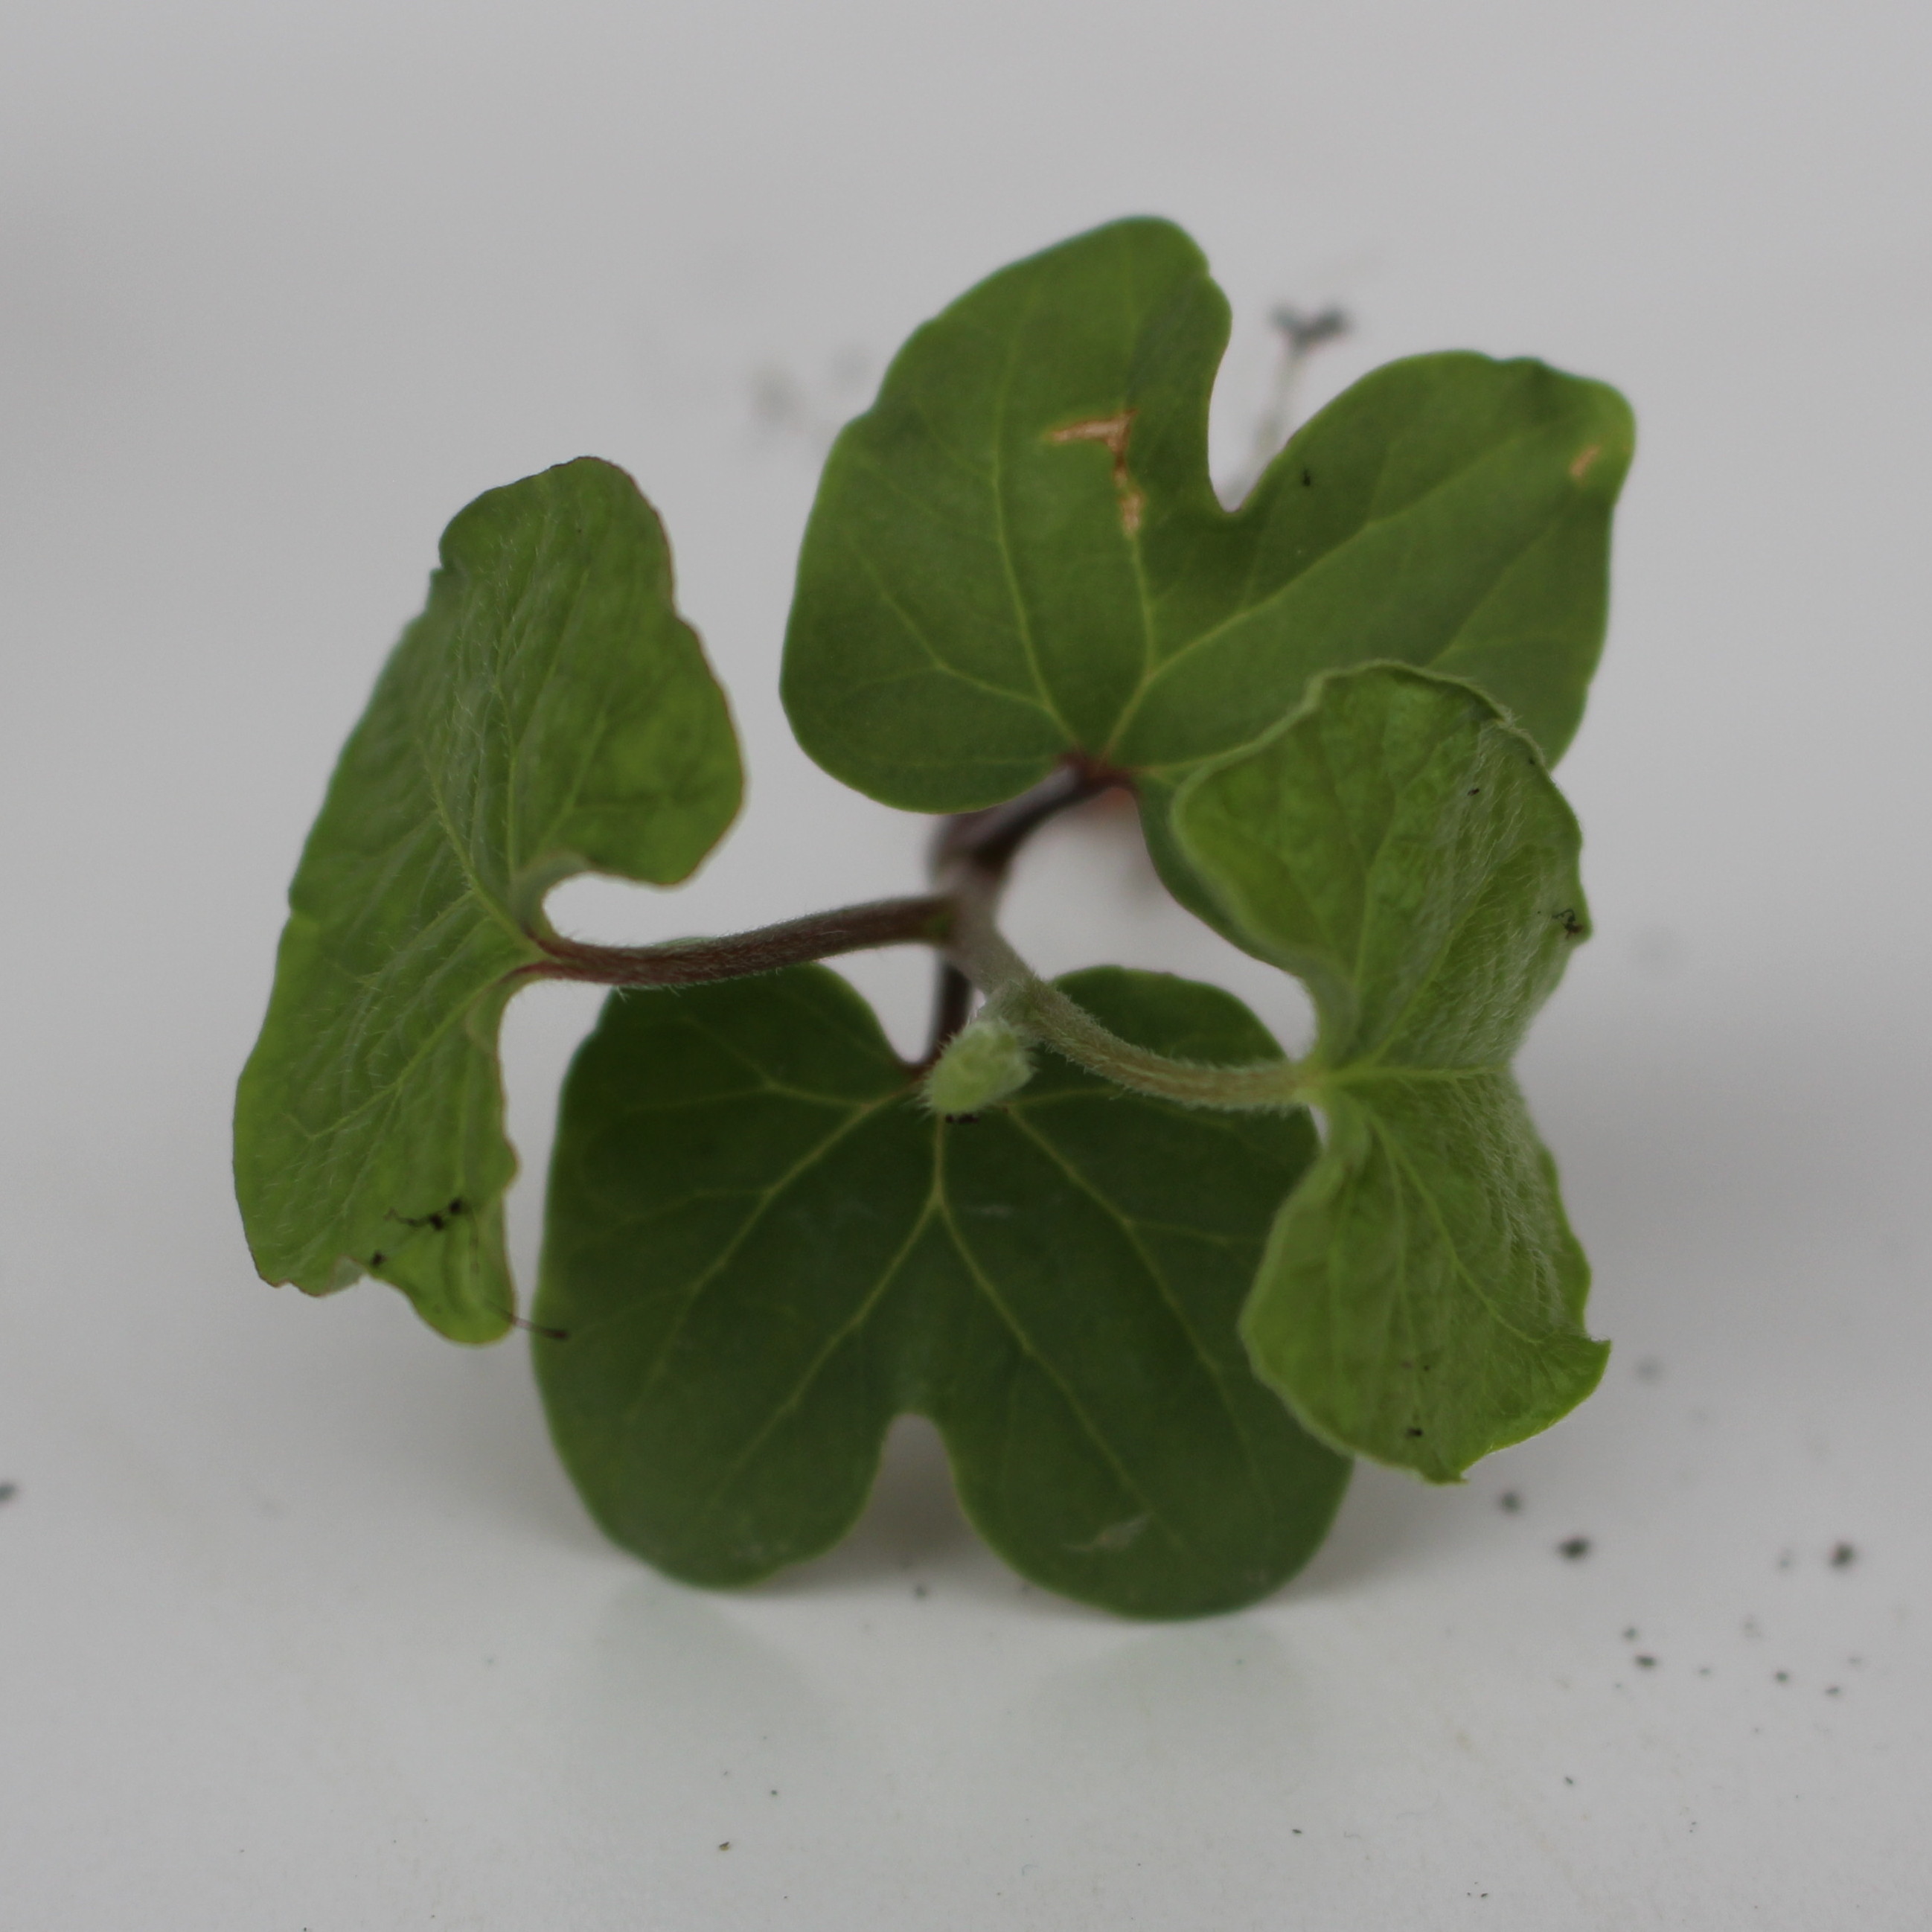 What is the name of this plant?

Convolvulus arvensis
